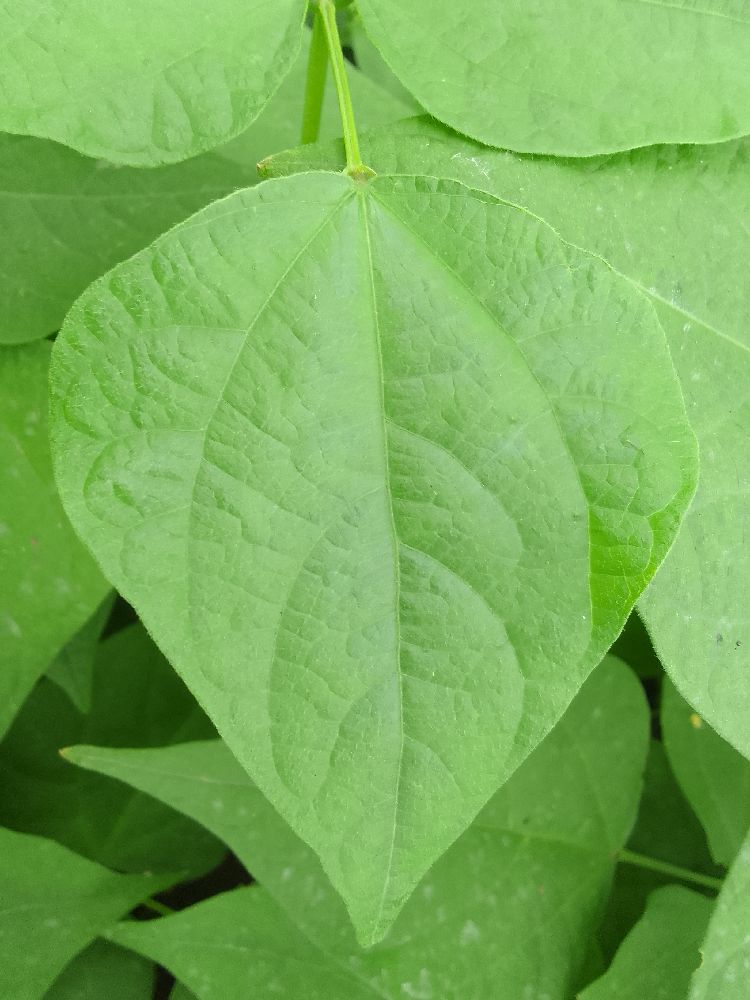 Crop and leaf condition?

common bean, healthy
